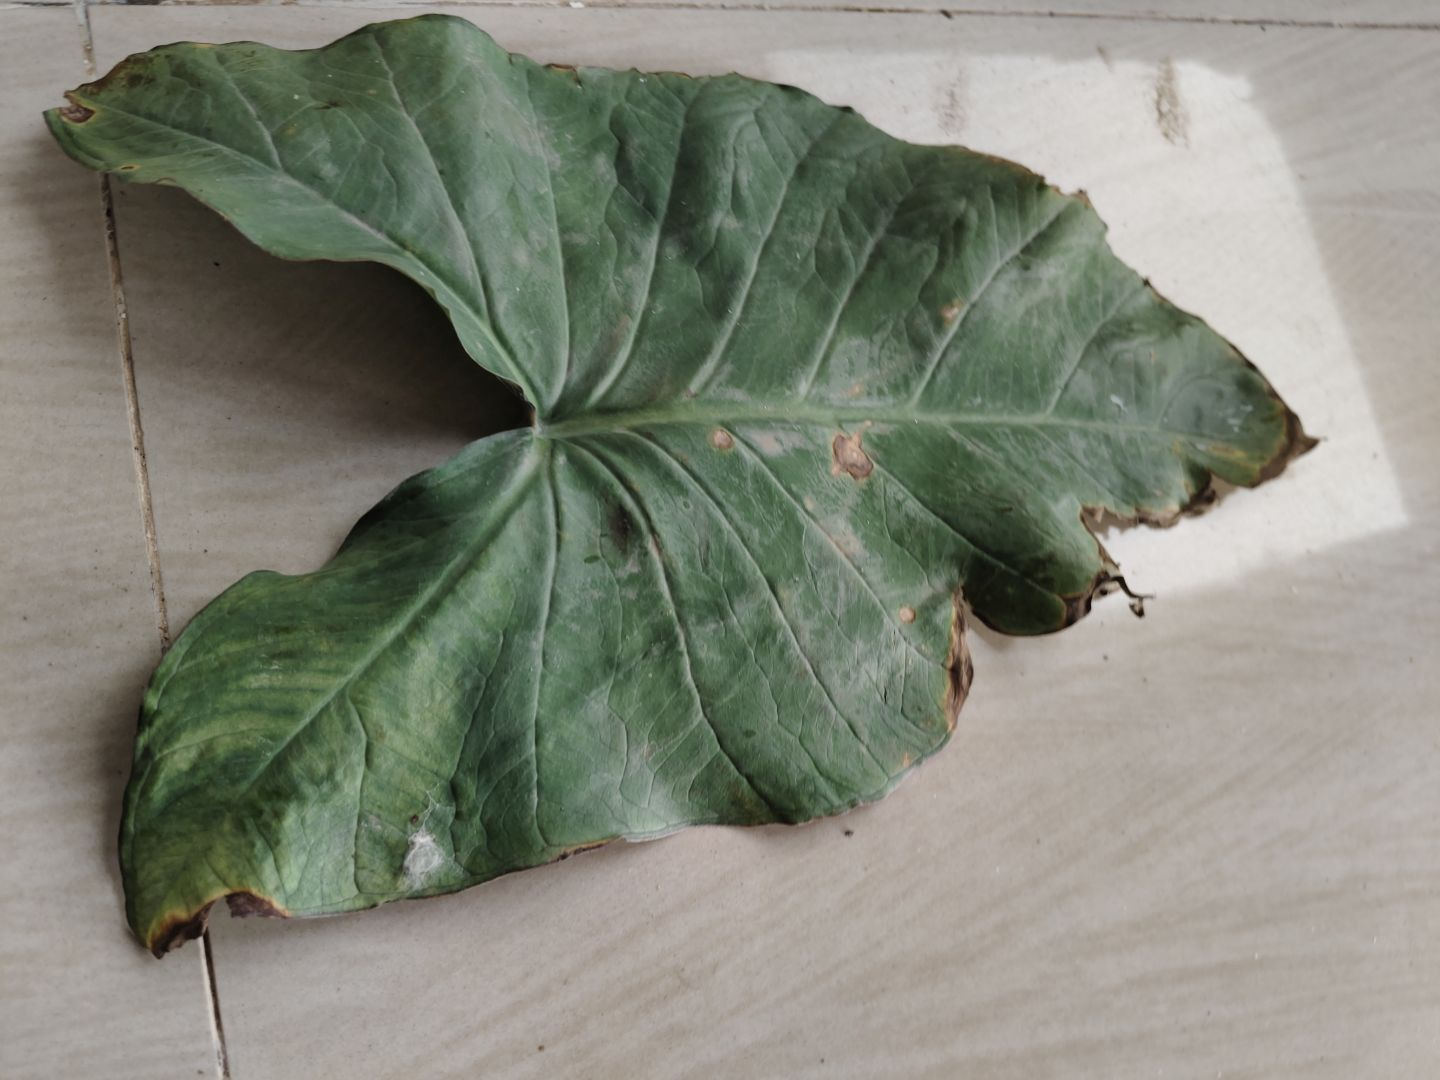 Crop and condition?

taro, leaf blight
